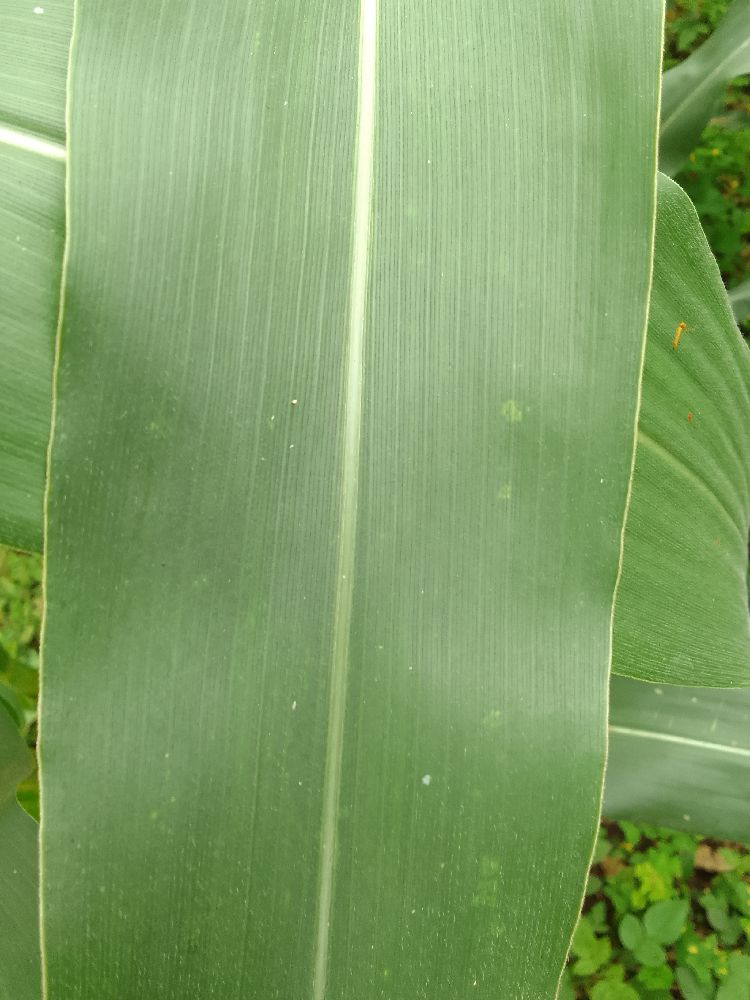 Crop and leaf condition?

maize, healthy
